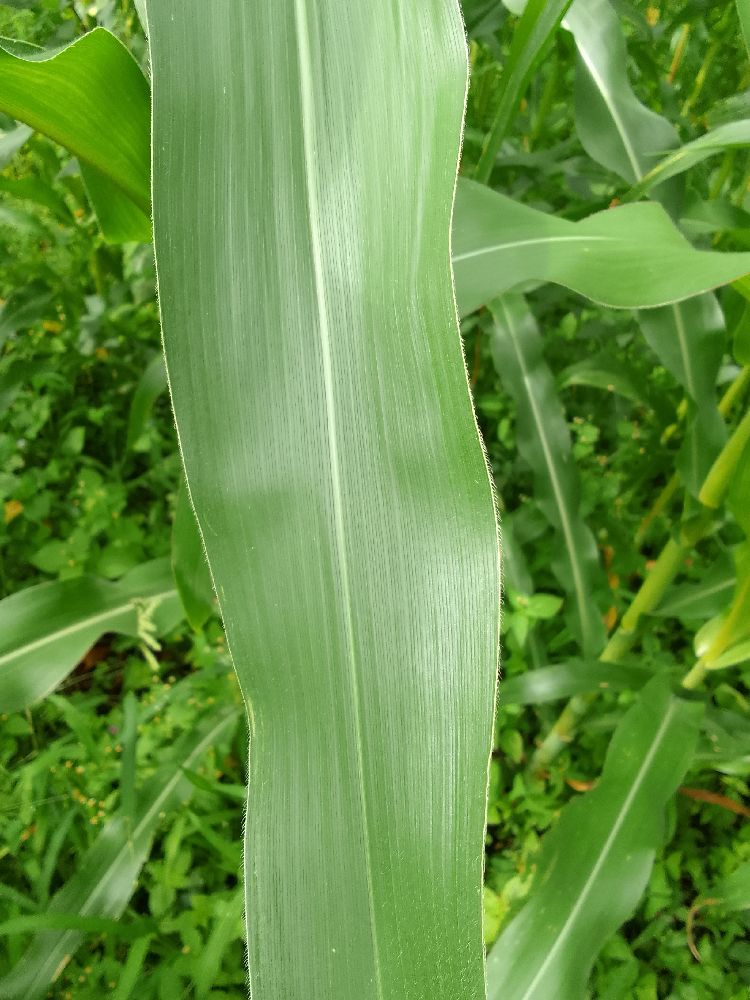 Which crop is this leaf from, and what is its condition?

maize, healthy
